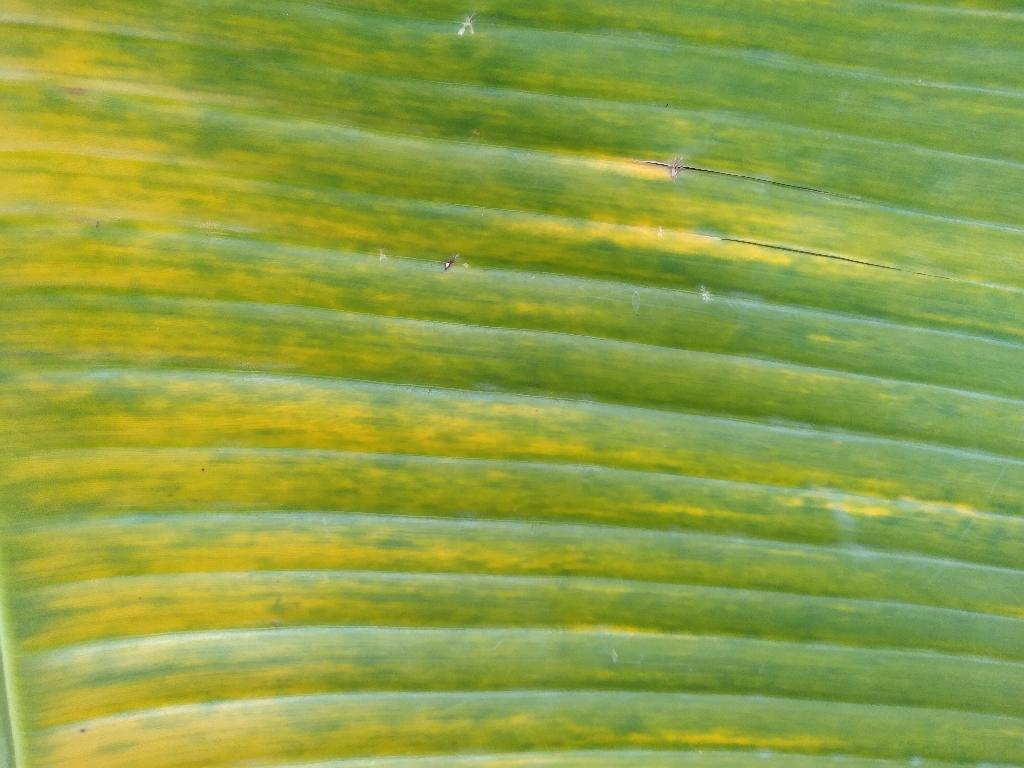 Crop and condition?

banana, fusarium wilt race 1
